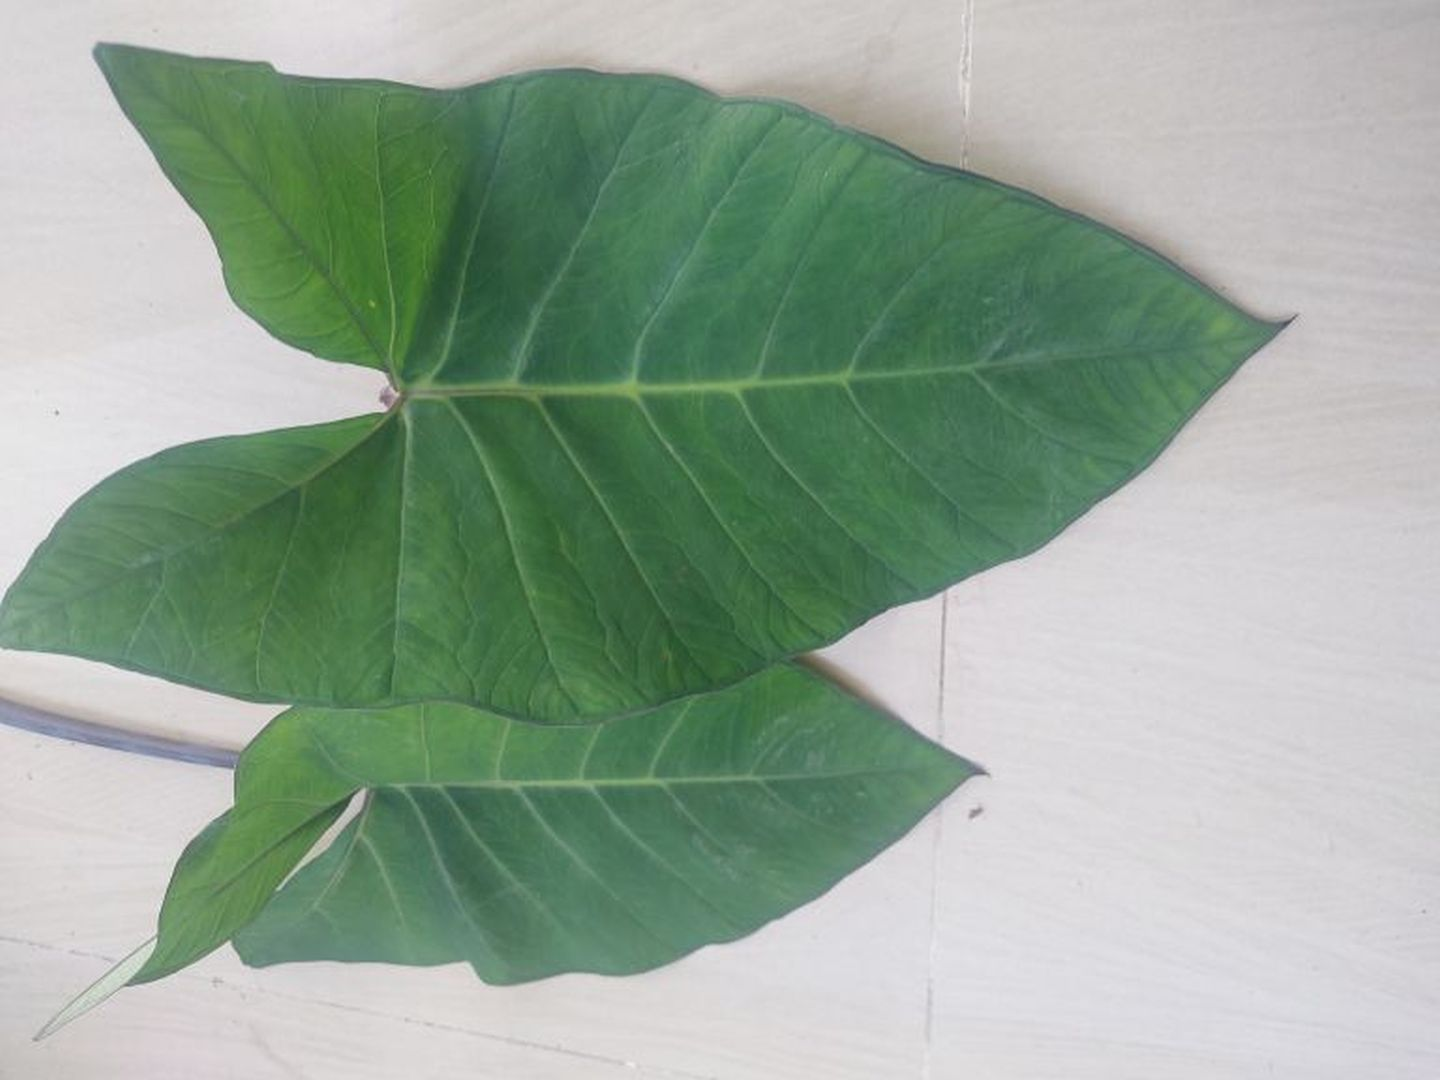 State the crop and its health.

taro, healthy
